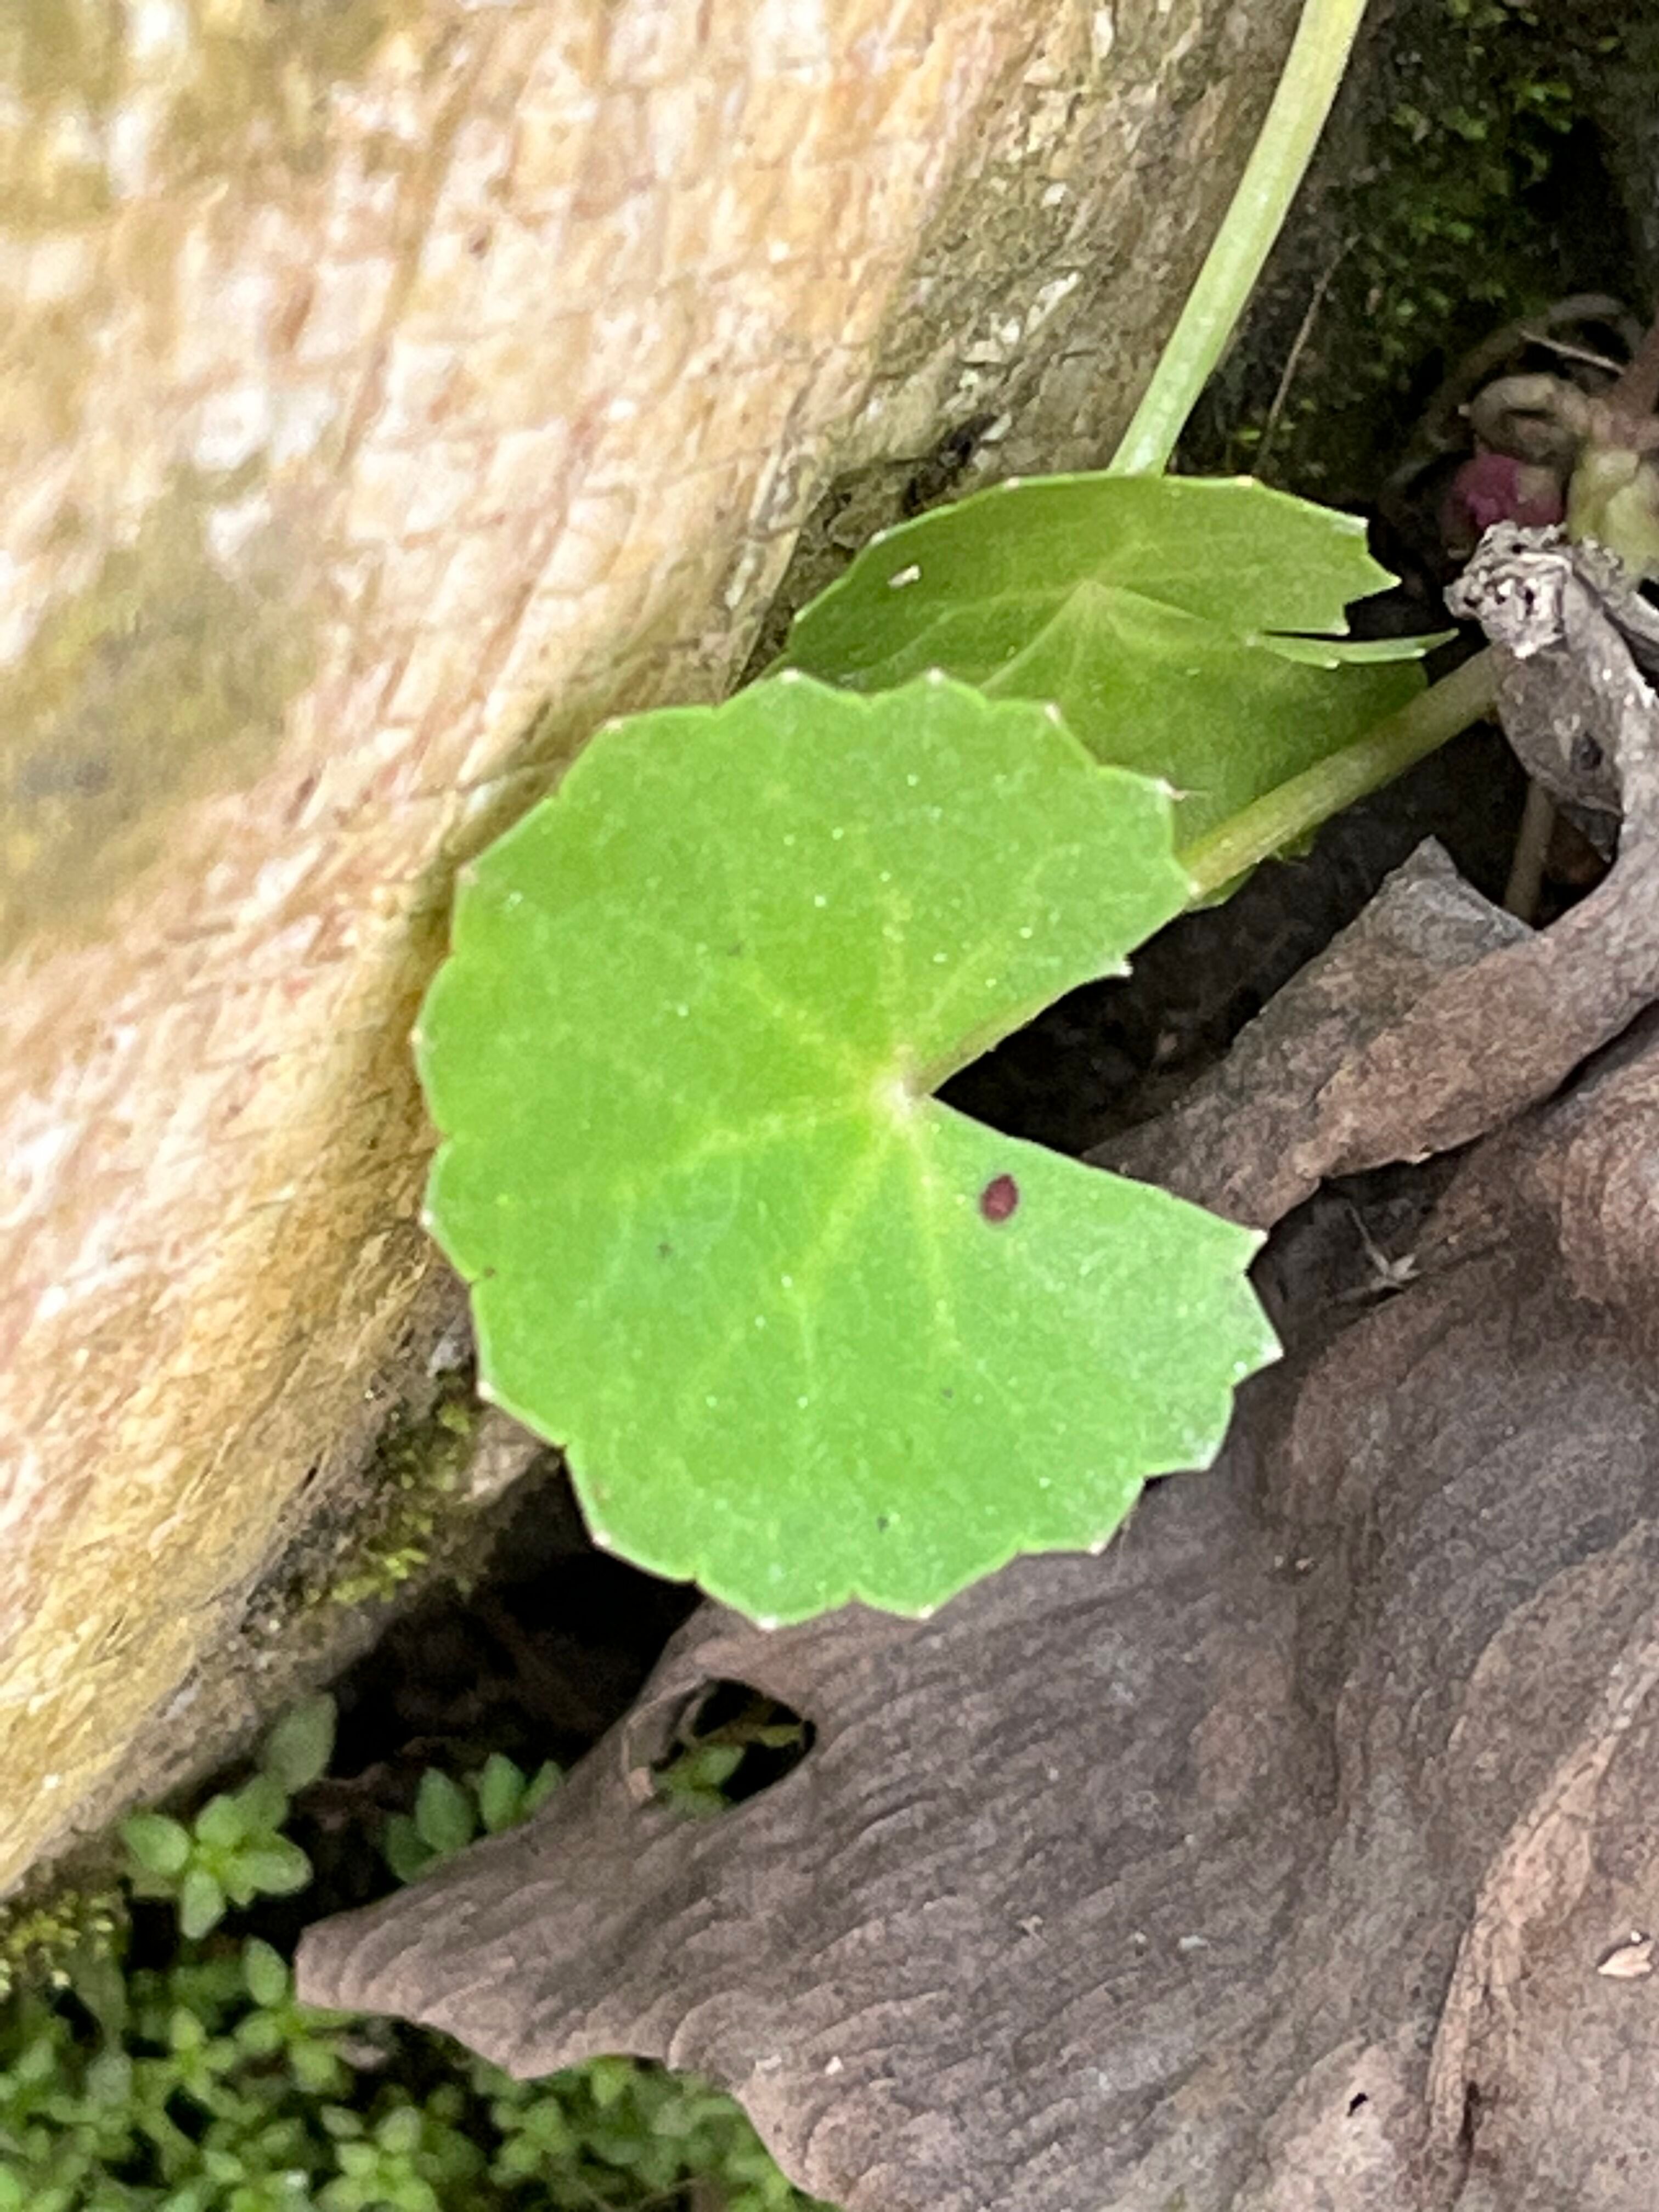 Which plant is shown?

thankuni
